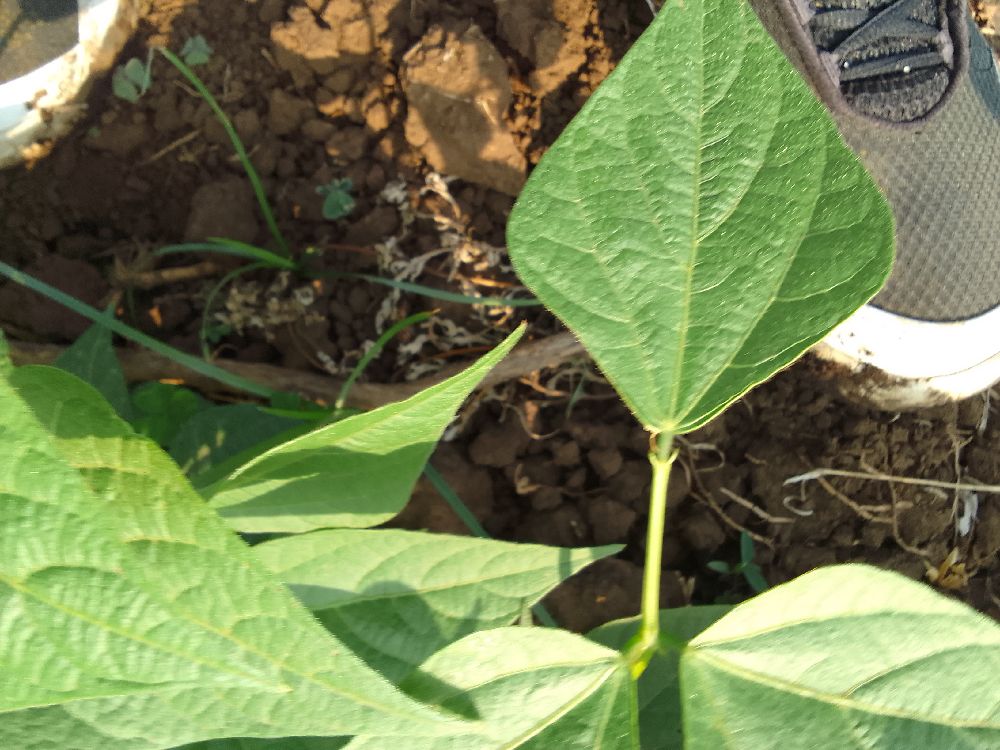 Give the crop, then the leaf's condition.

common bean, healthy
